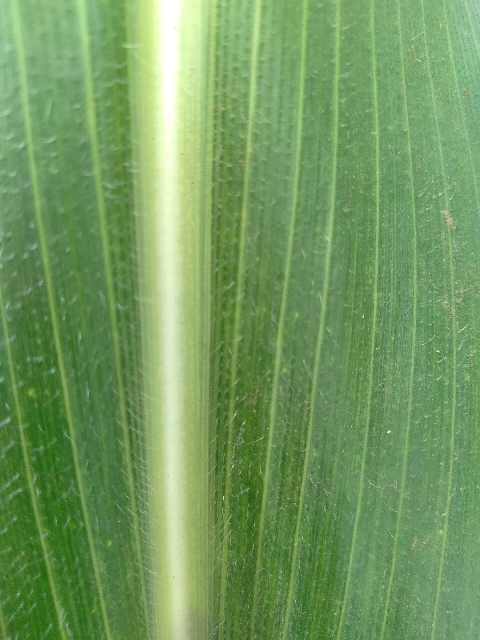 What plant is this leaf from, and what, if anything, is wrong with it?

maize, healthy
